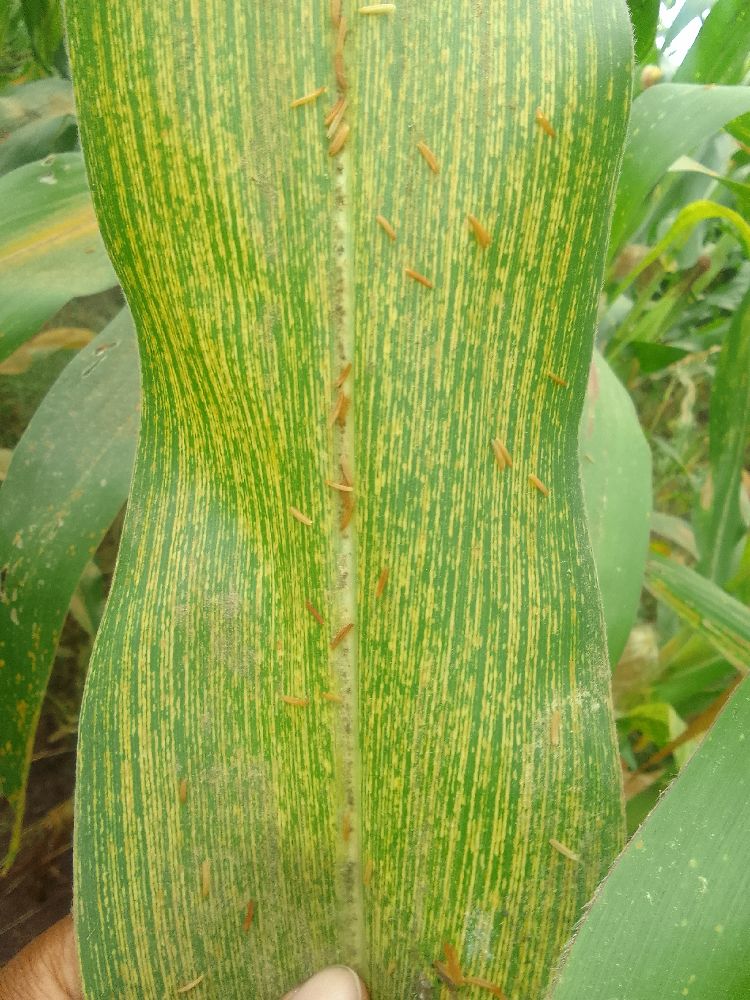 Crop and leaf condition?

maize, maize streak virus
